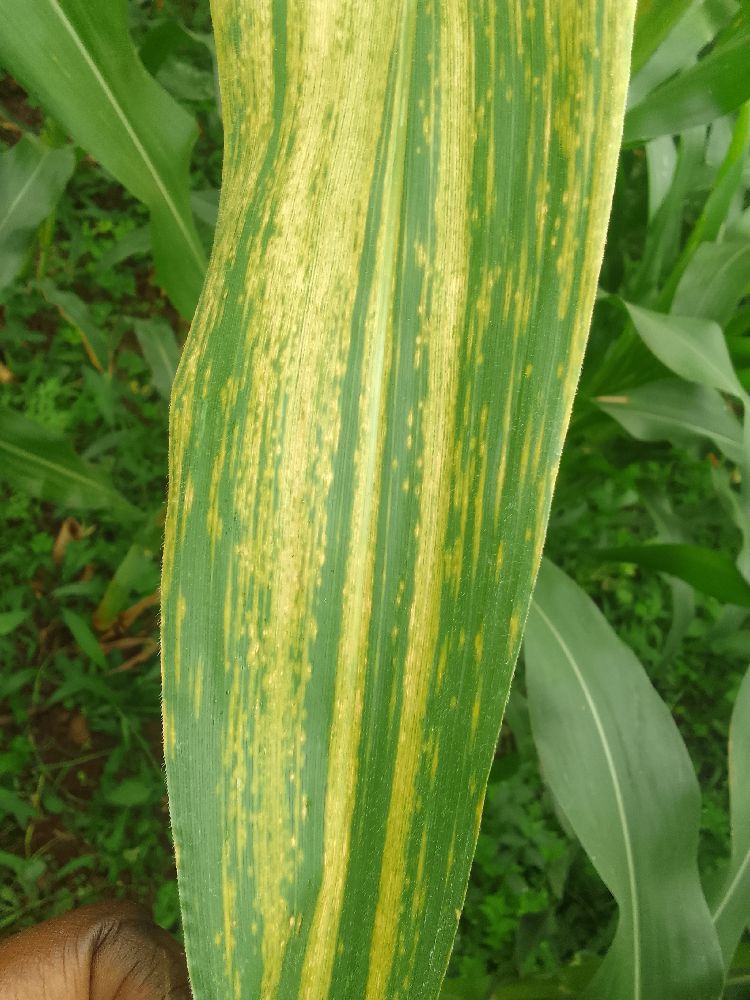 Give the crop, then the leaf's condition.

maize, maize lethal necrosis
